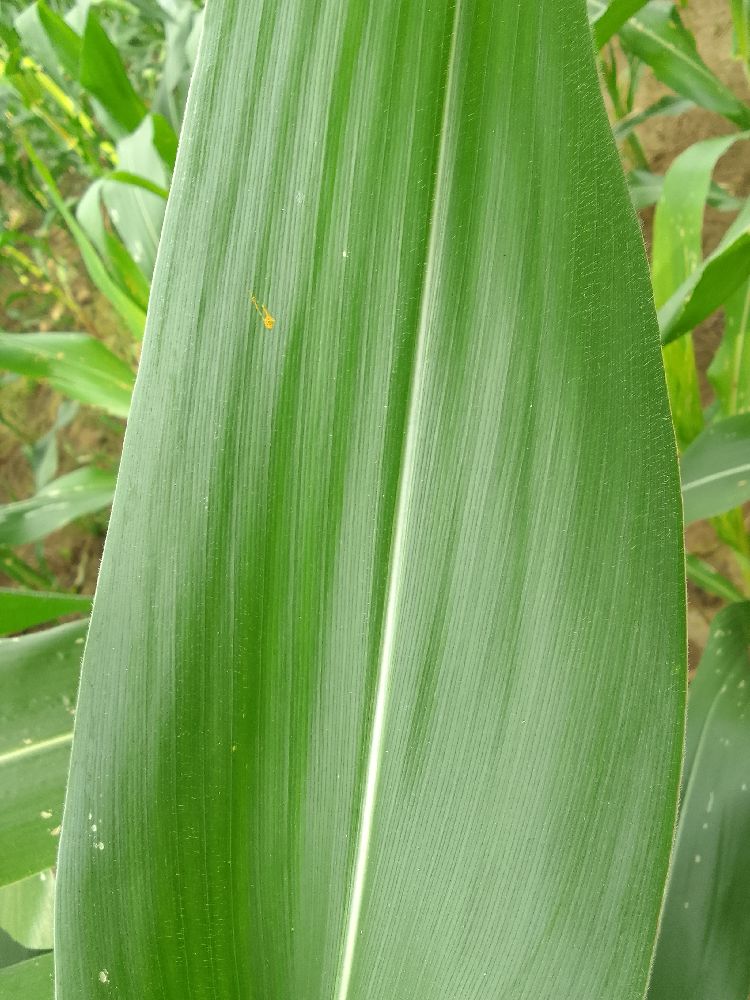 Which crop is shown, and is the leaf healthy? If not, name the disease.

maize, healthy
